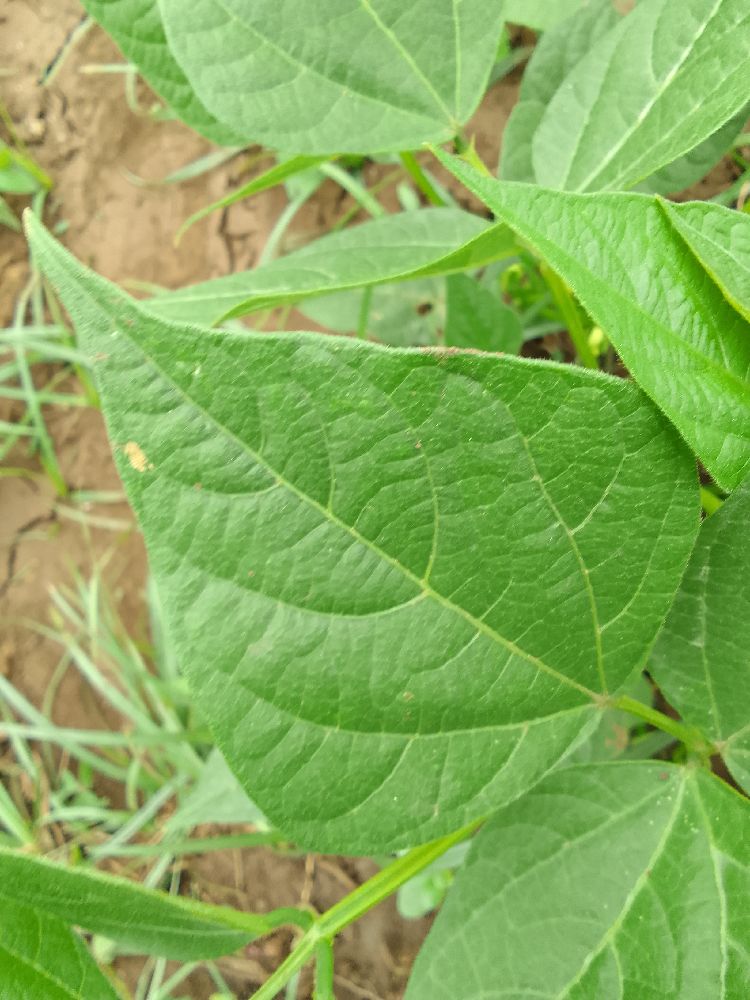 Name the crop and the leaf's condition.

common bean, healthy
